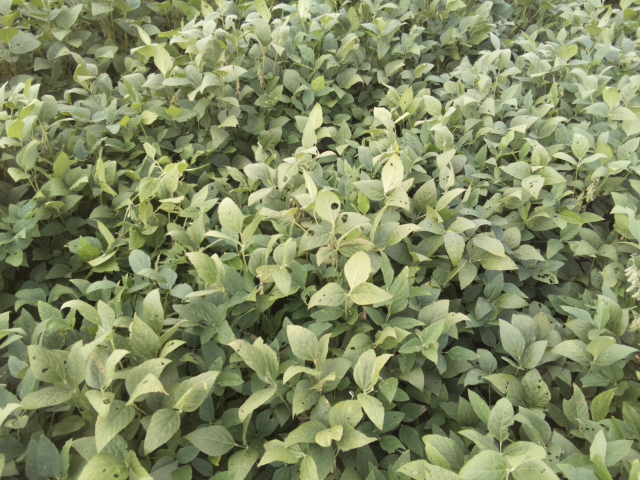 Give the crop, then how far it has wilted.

soybean, leaflets folding inward at secondary pulvinus with no turgor loss in leaflets or petioles
